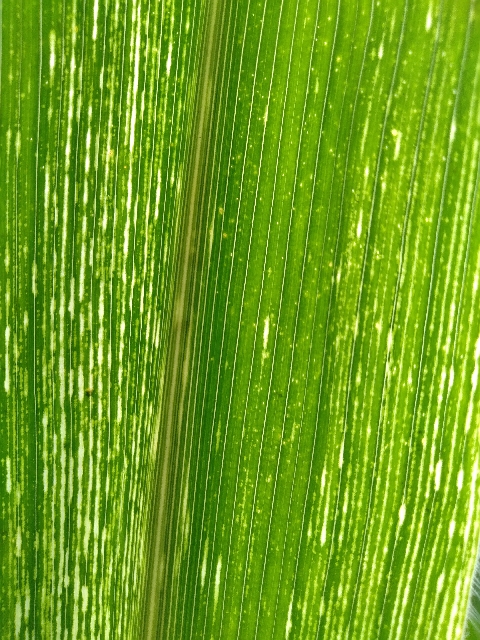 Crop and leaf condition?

maize, maize streak virus
